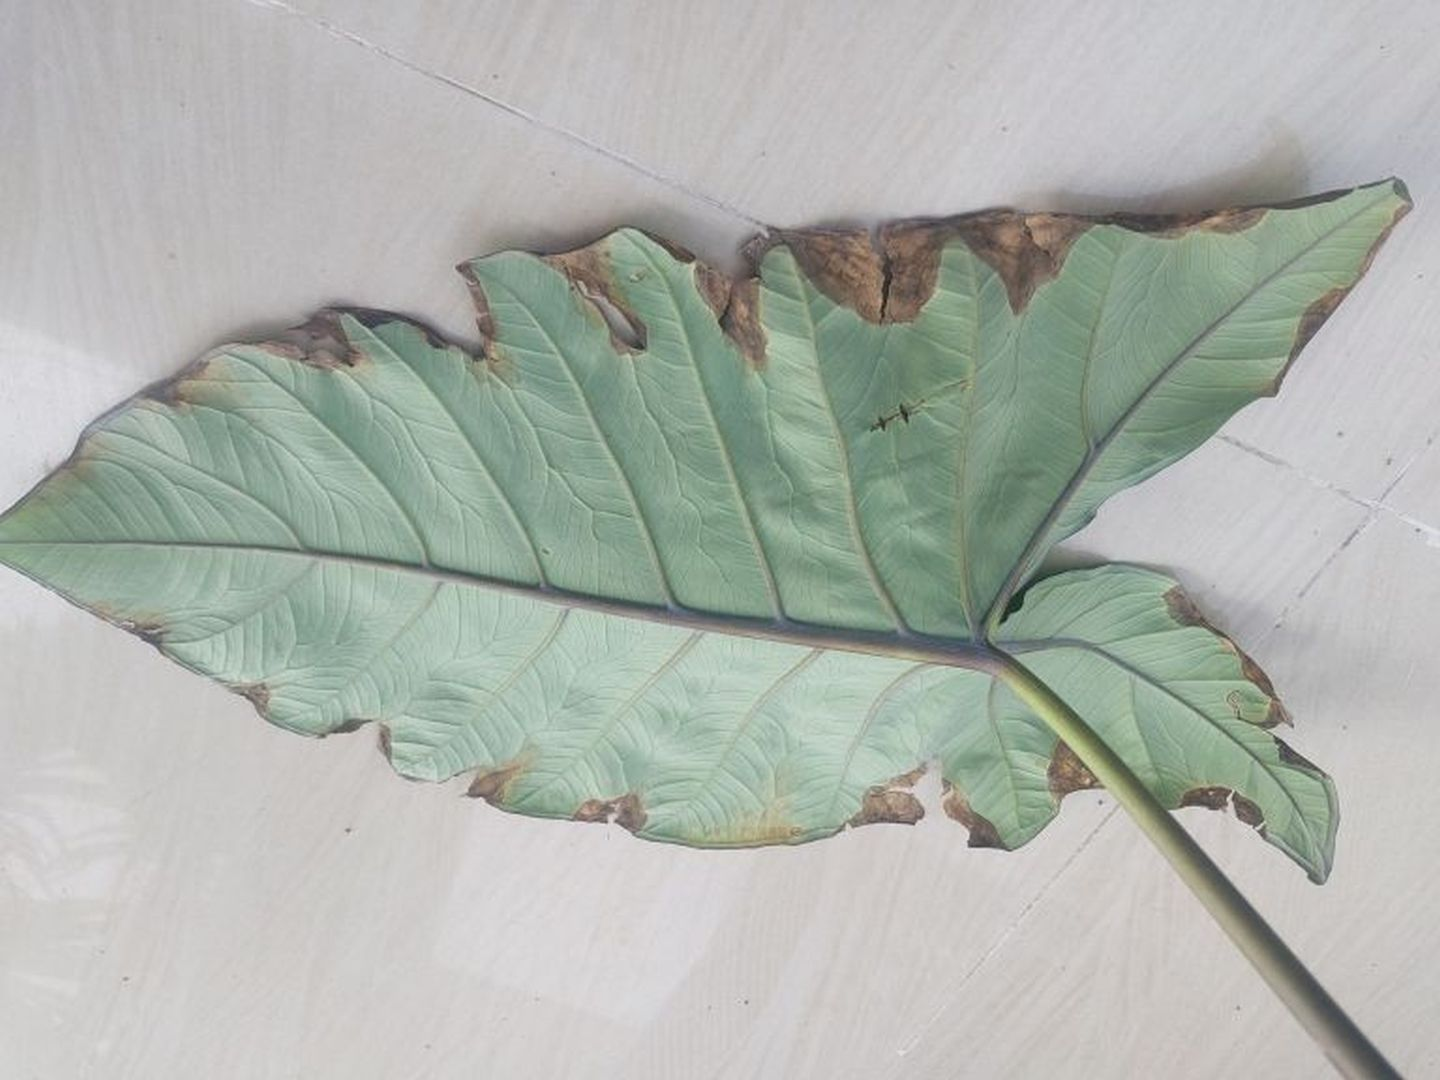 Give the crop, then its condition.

taro, leaf blight
